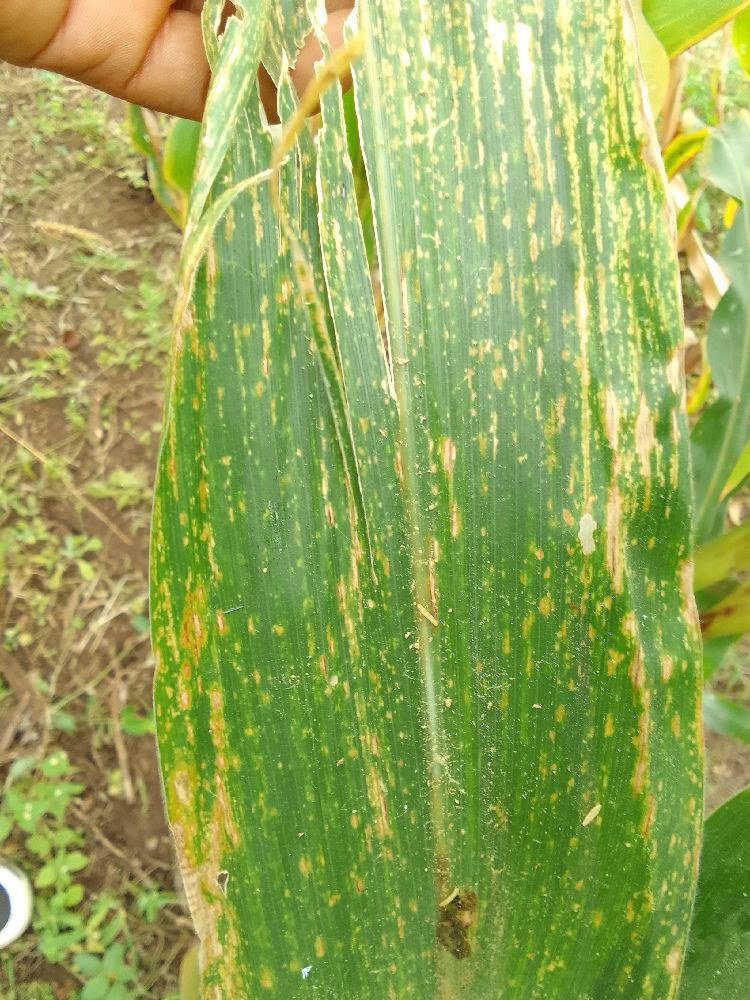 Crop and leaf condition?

maize, maize lethal necrosis
